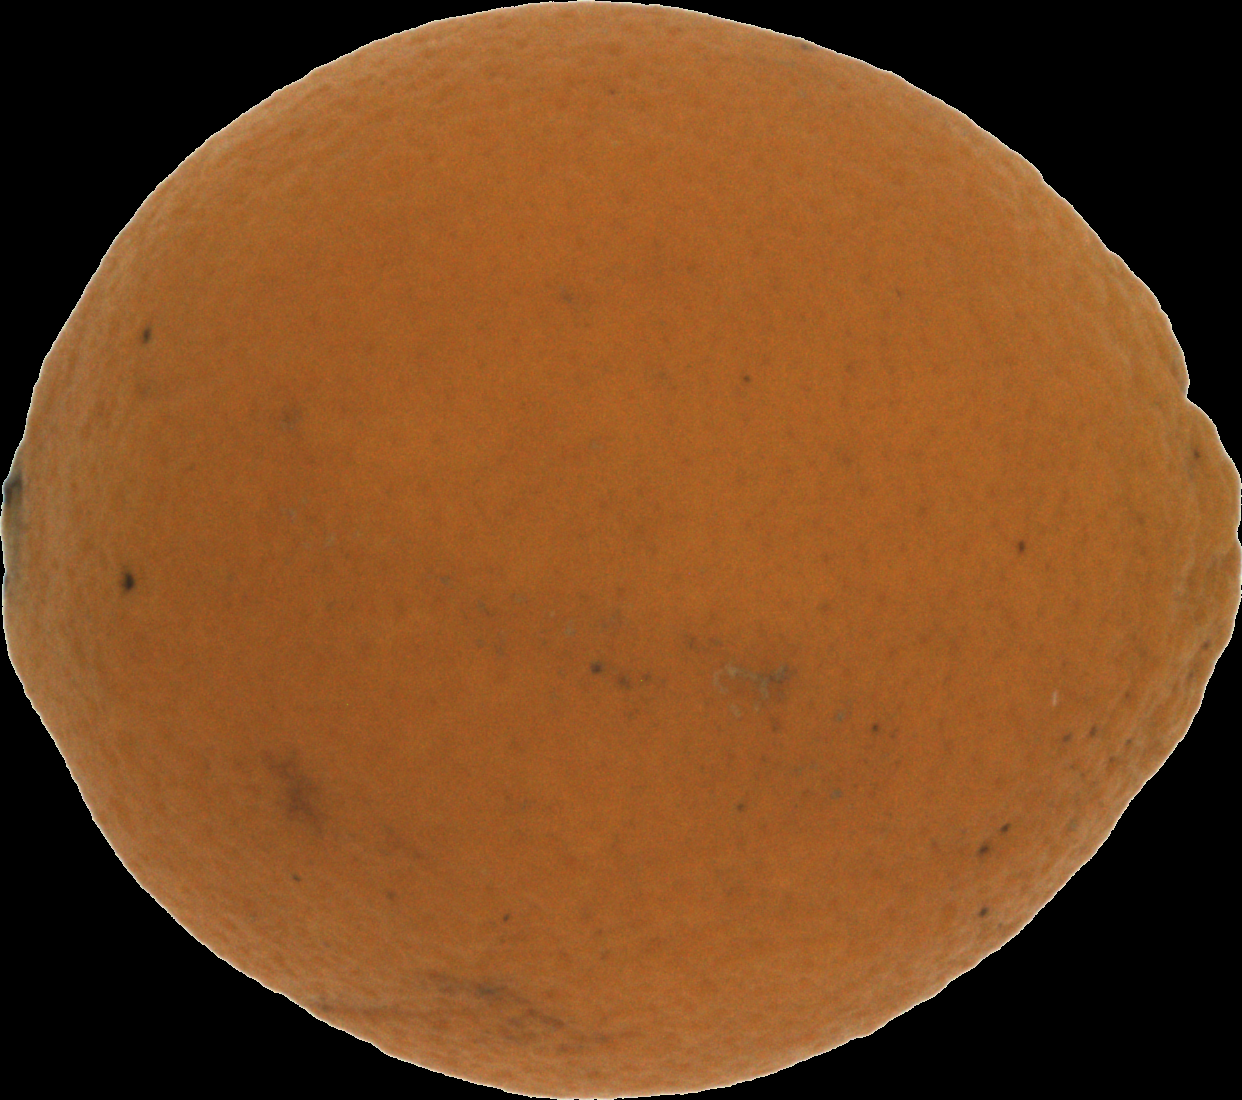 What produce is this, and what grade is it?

orange, bad
